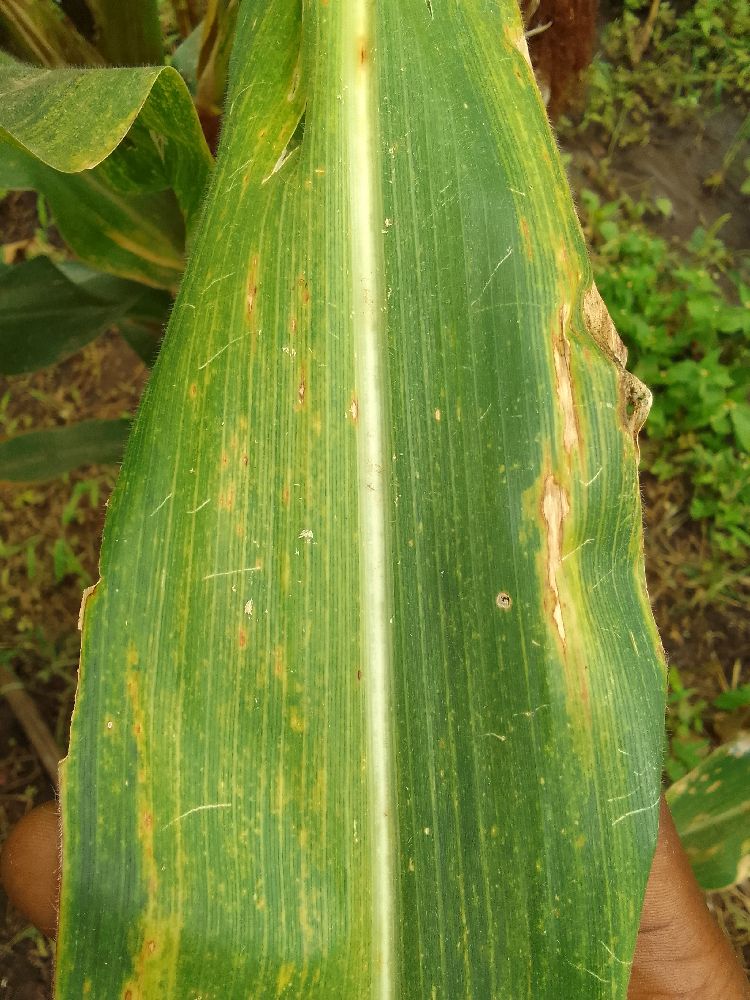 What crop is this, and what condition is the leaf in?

maize, maize lethal necrosis
